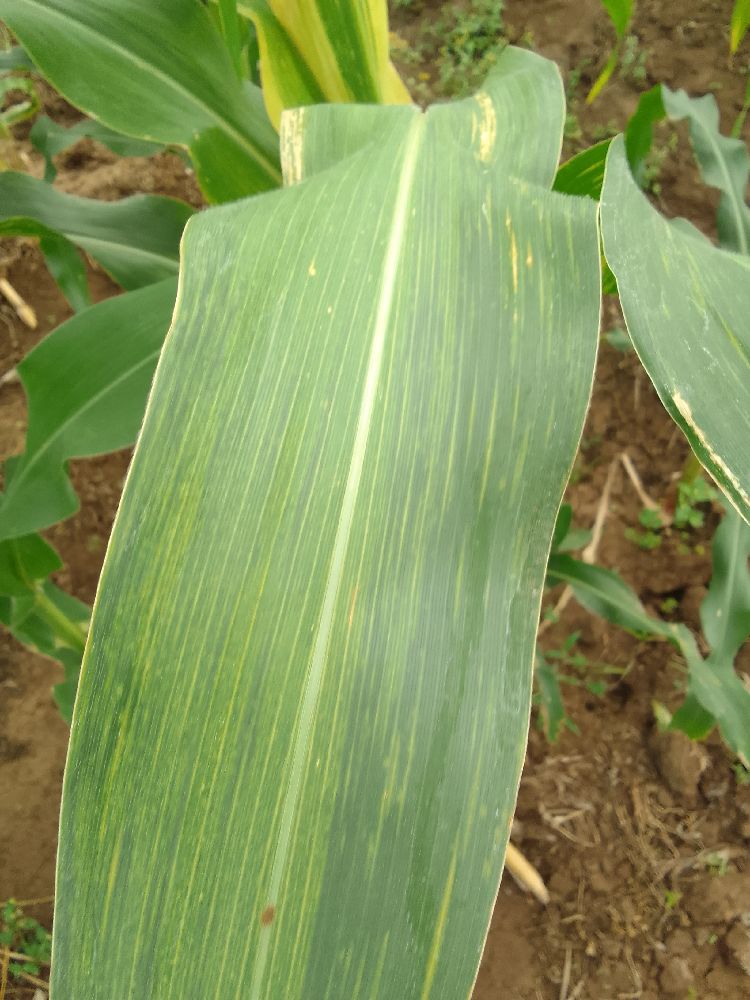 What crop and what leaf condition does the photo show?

maize, maize lethal necrosis
